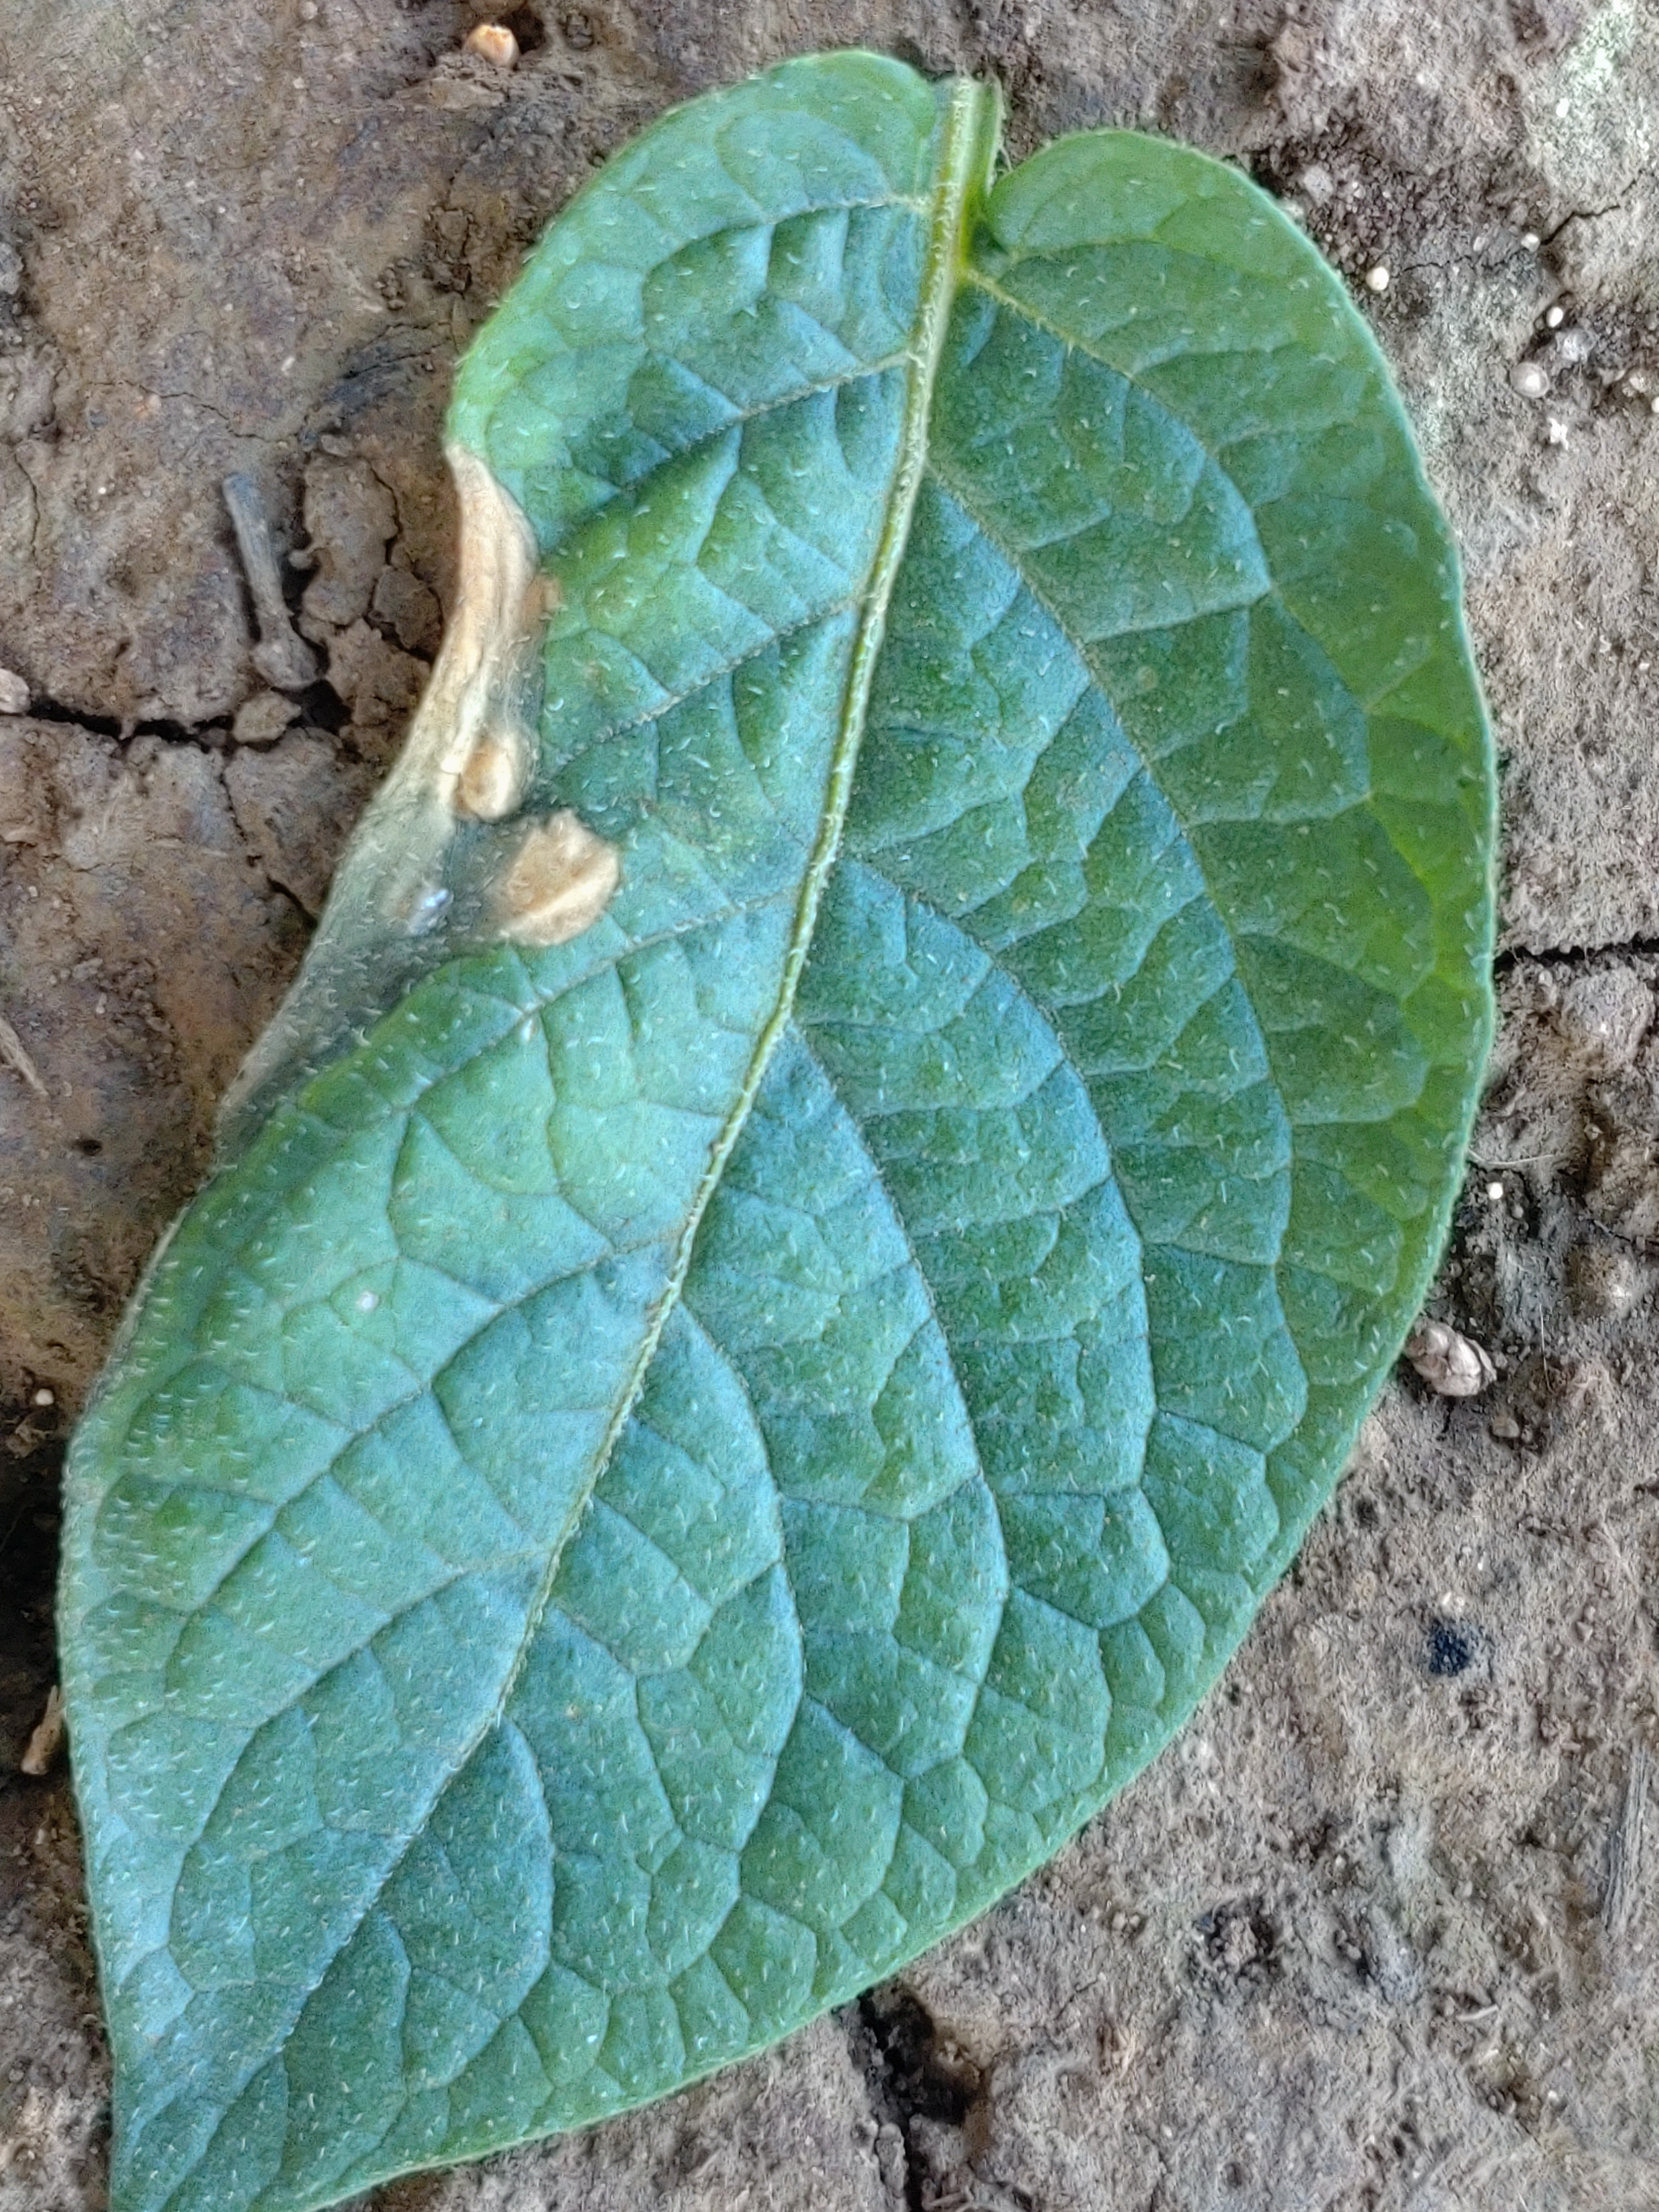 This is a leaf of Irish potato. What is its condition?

early blight
